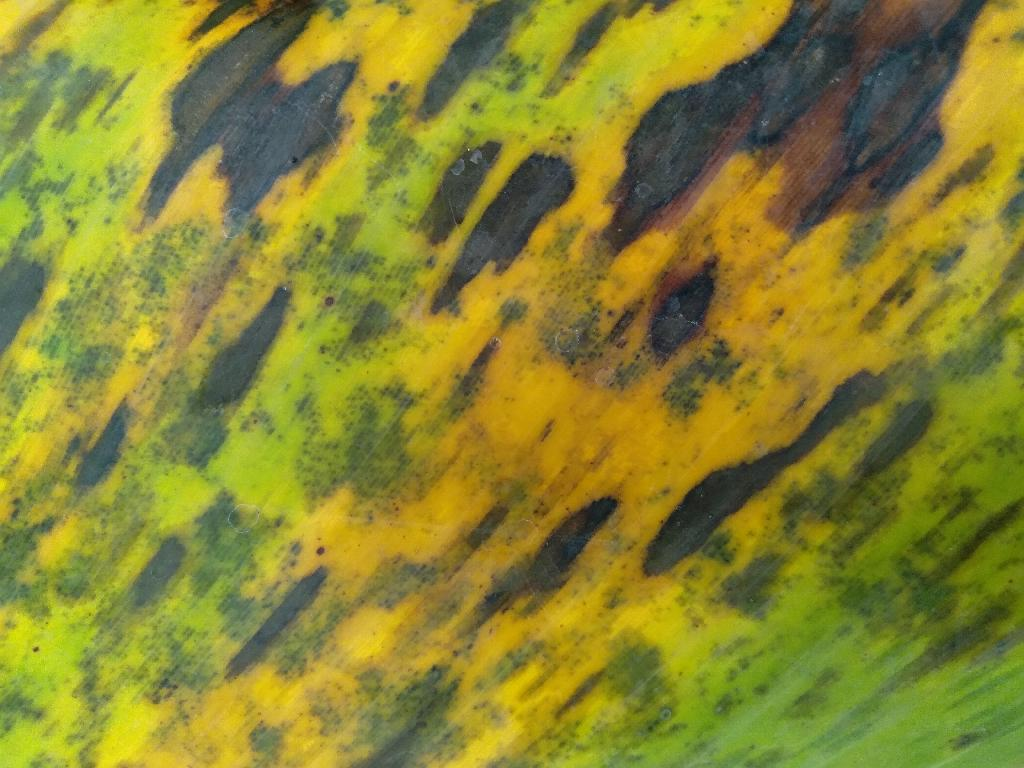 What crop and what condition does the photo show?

banana, black sigatoka
